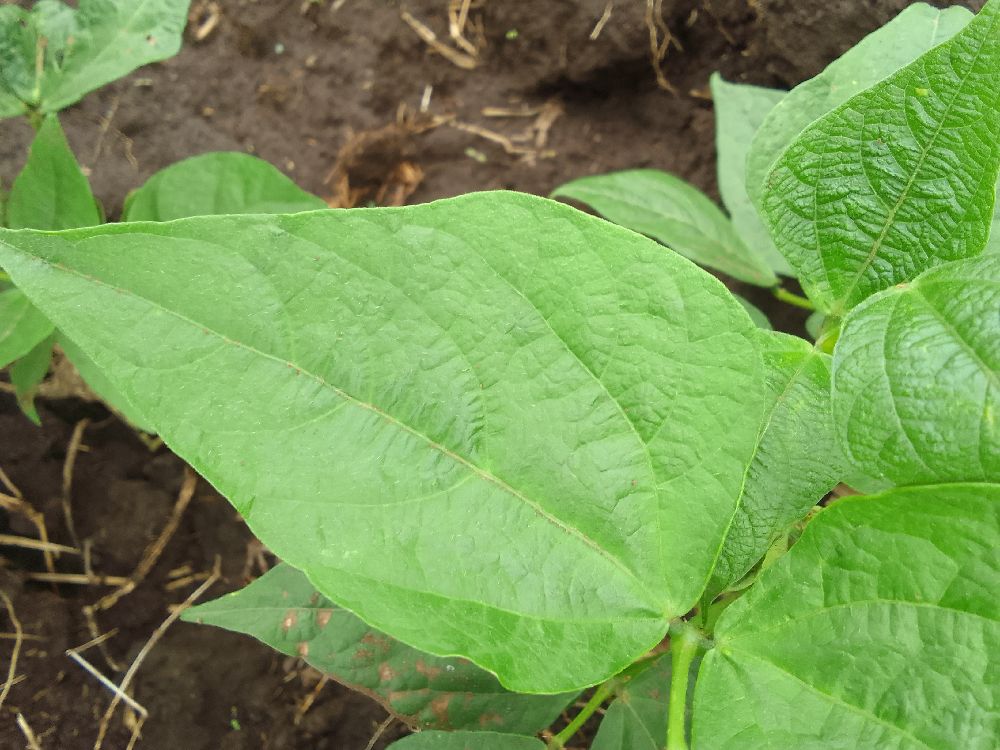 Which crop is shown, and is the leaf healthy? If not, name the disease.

common bean, healthy
